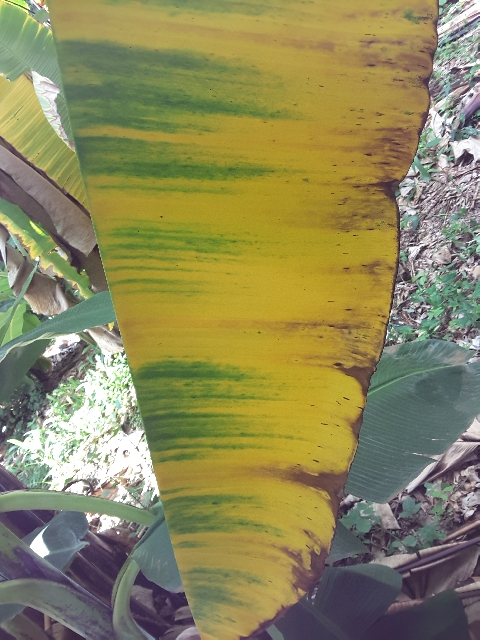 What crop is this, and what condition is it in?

banana, fusarium wilt race 1
